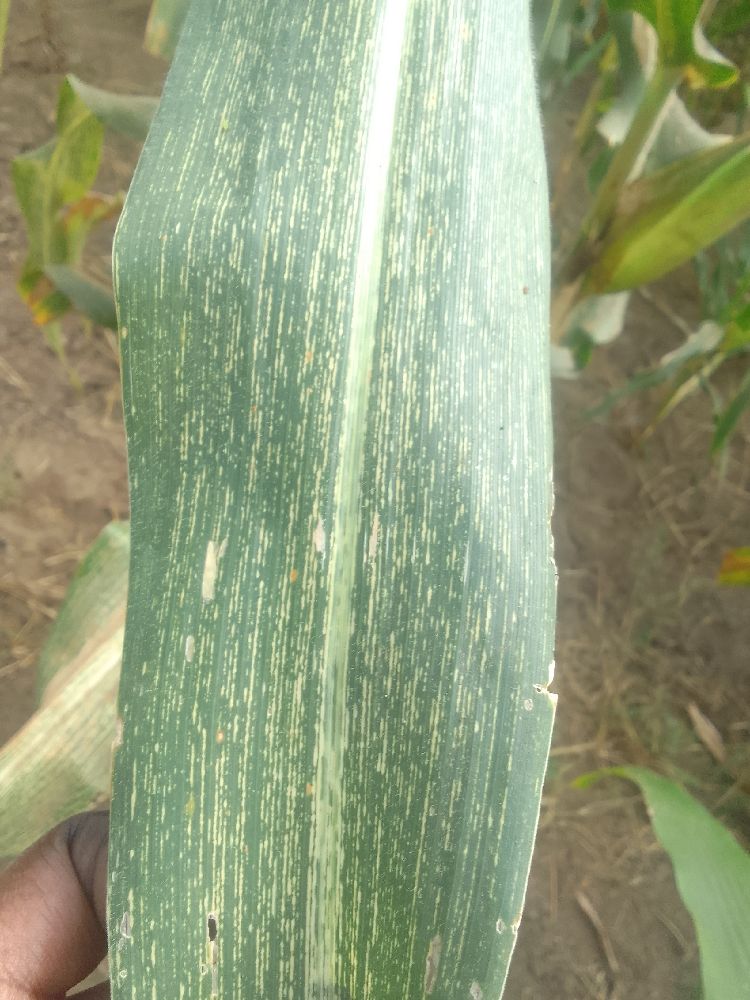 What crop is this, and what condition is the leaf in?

maize, maize streak virus
